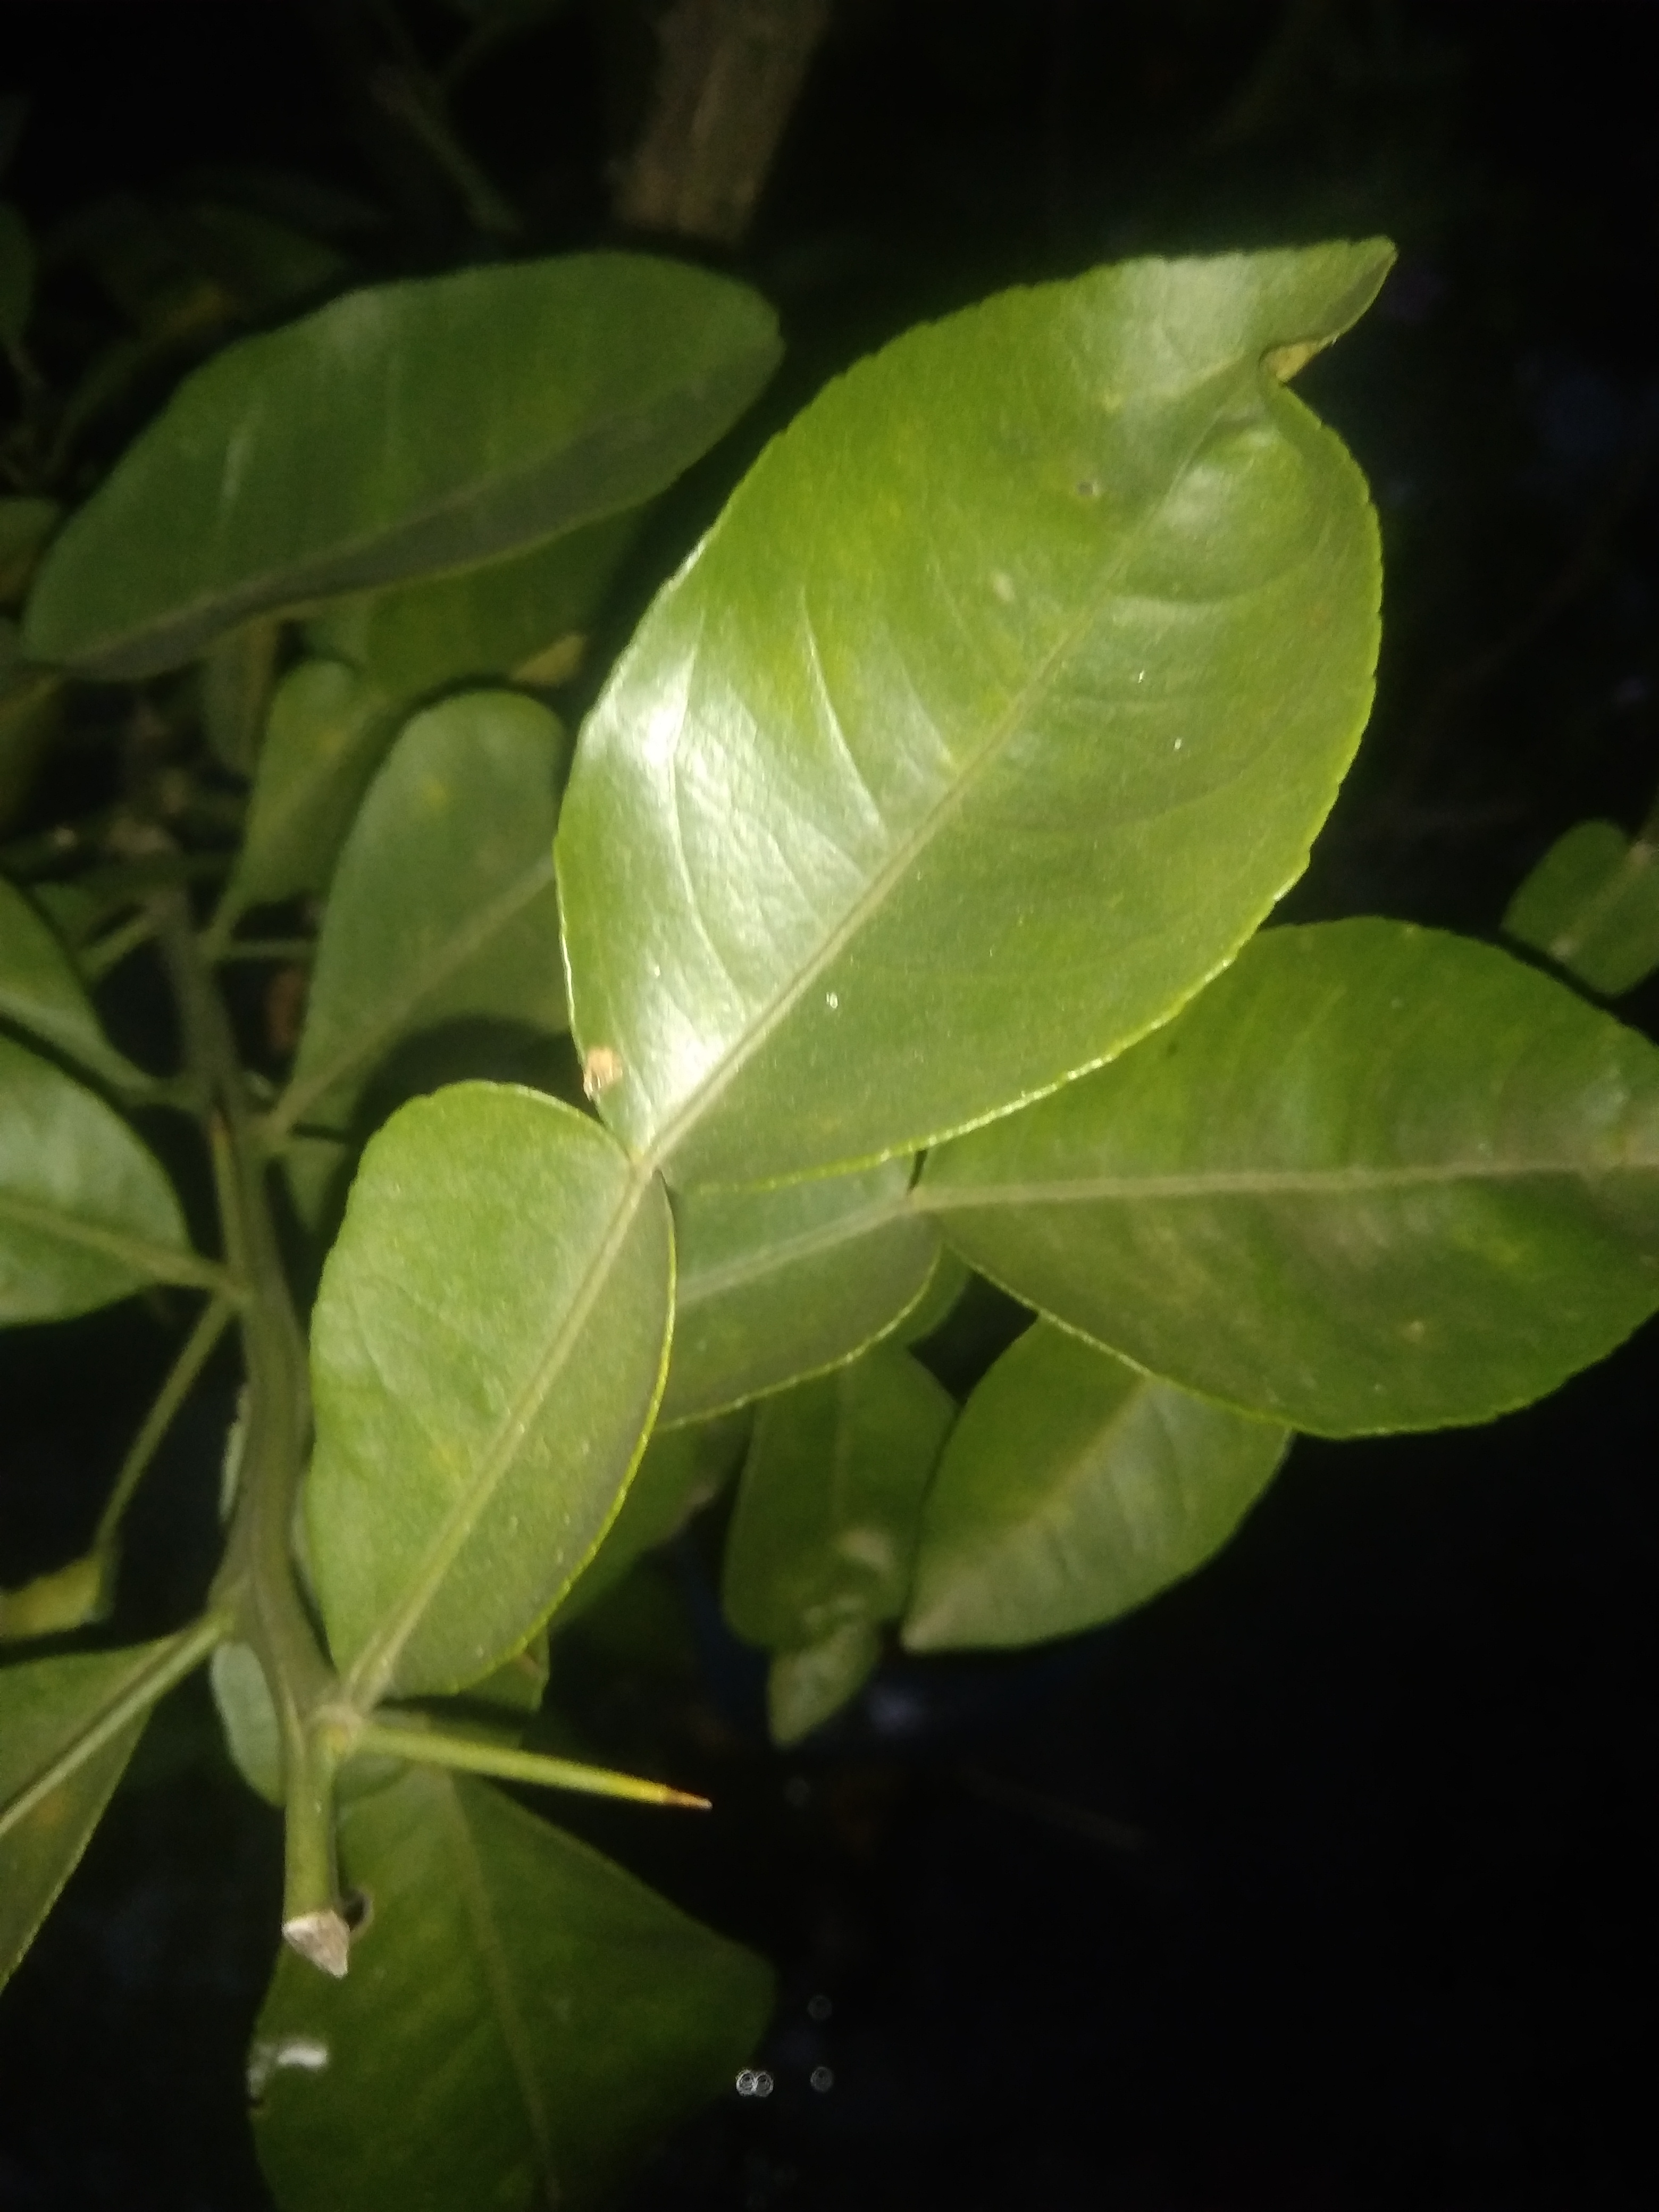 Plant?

lemon
